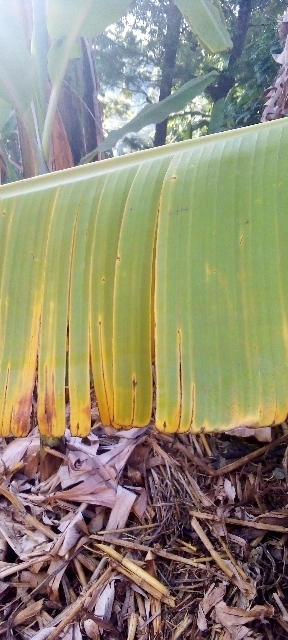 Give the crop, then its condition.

banana, fusarium wilt race 1
